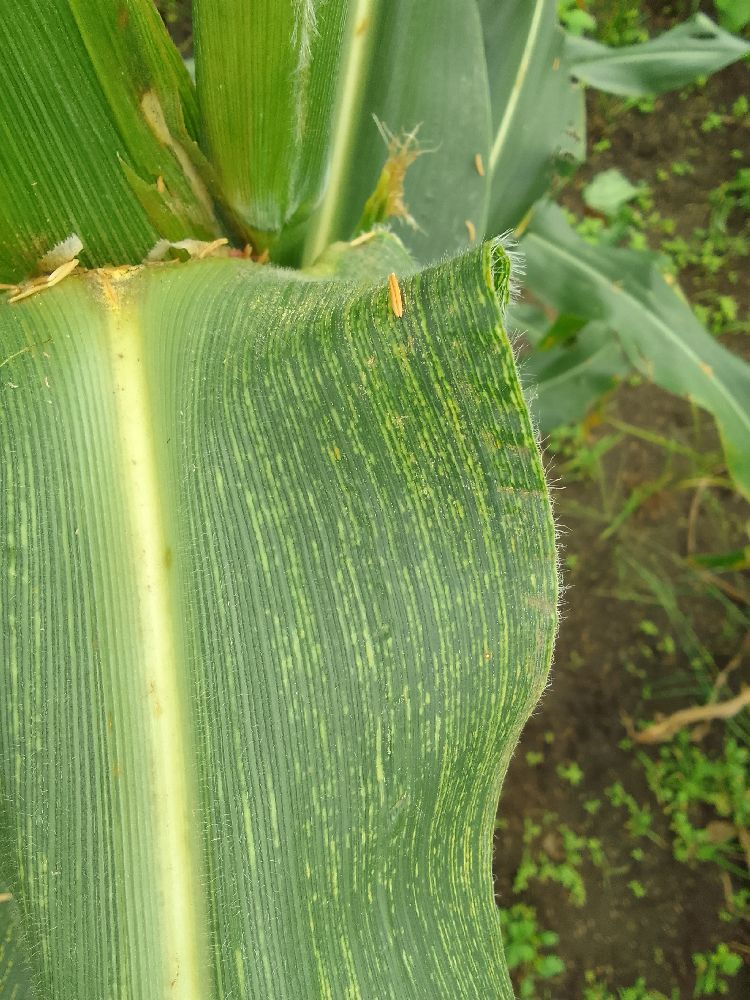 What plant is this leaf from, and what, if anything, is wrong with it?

maize, maize streak virus
